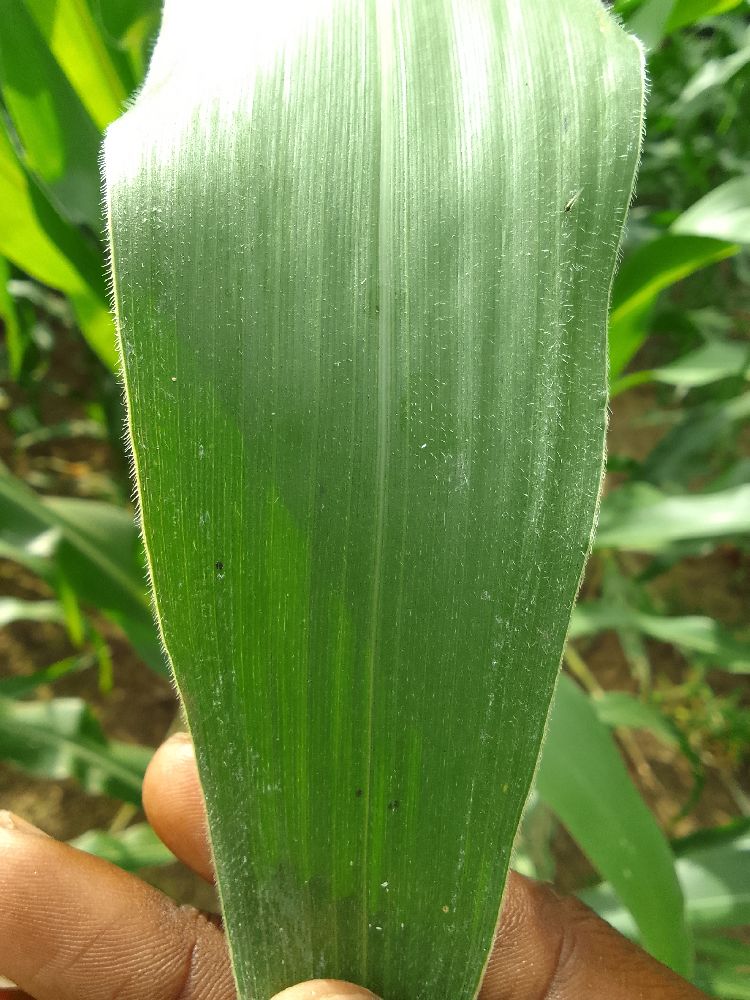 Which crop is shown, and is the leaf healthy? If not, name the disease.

maize, healthy
